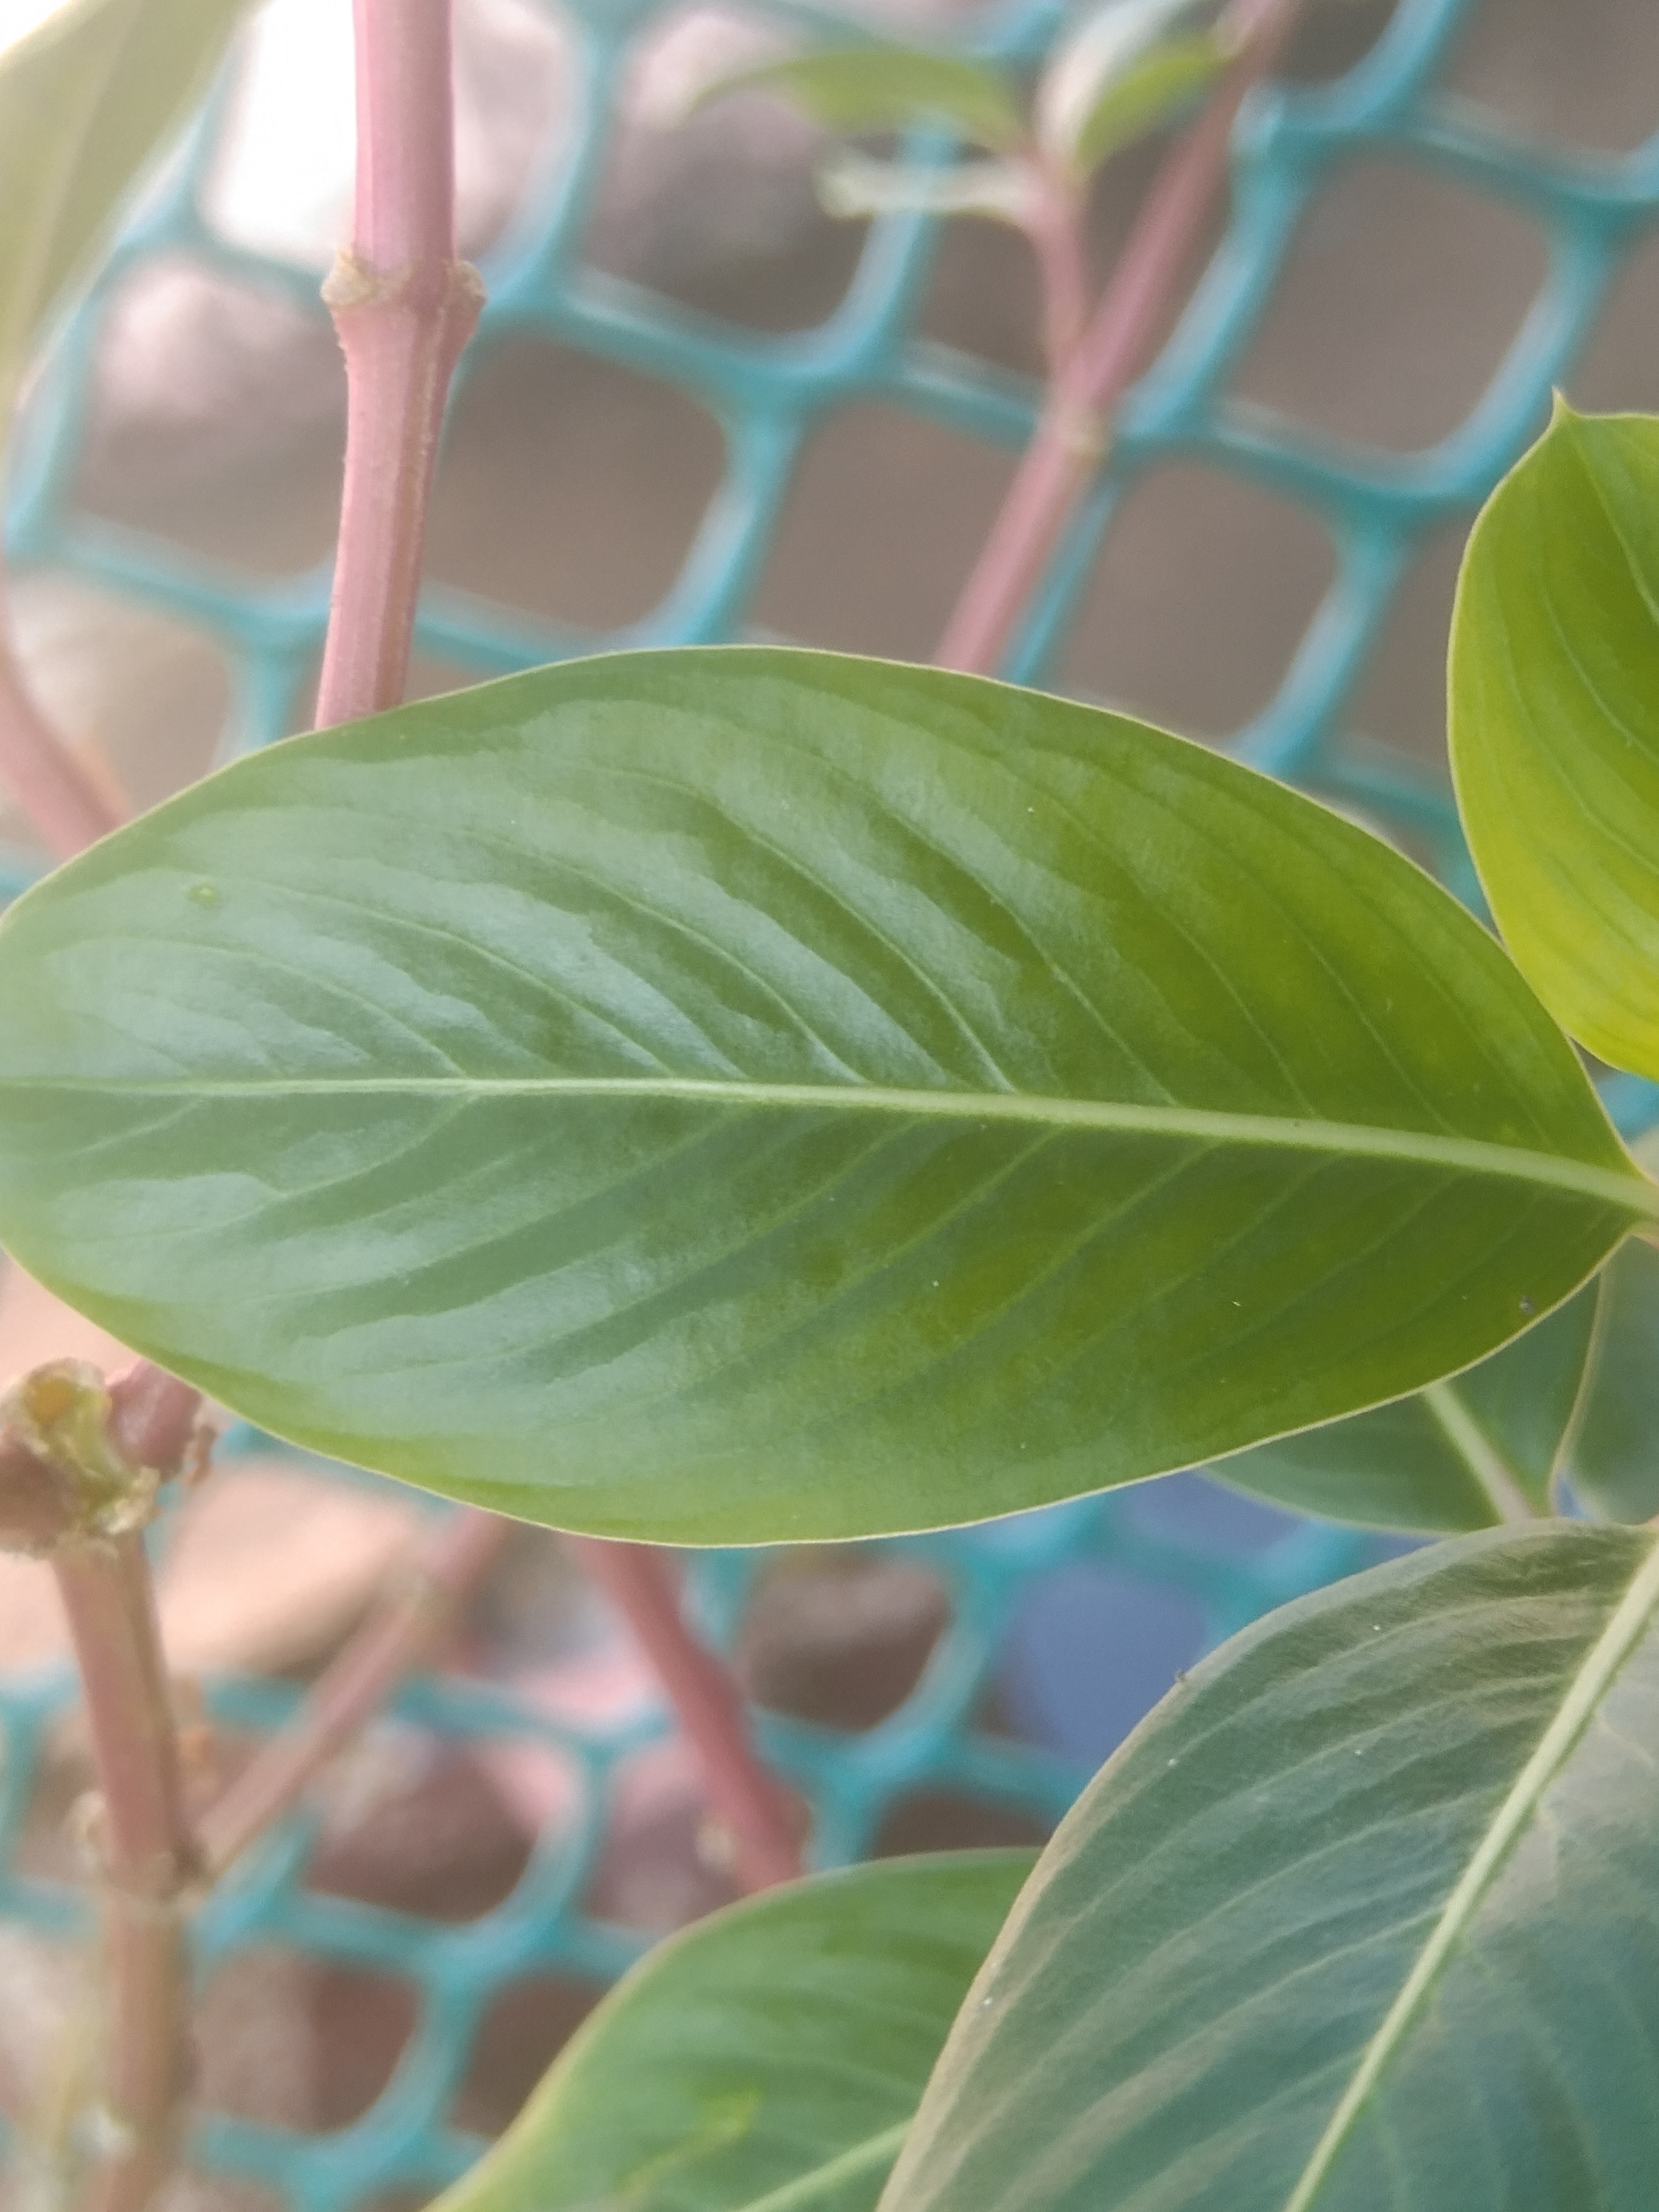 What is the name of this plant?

rose periwinkle
